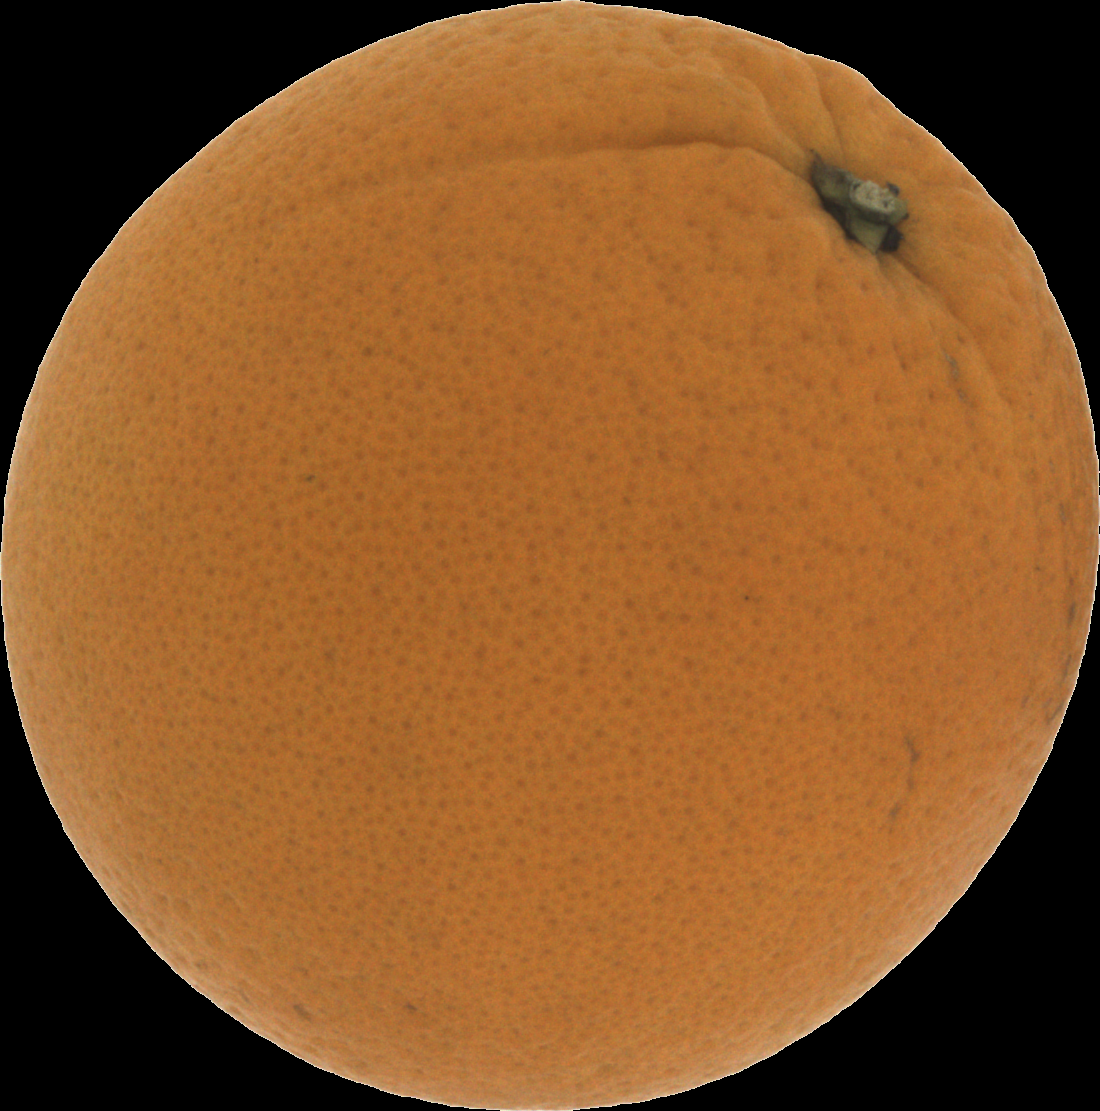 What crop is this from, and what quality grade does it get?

orange, good
